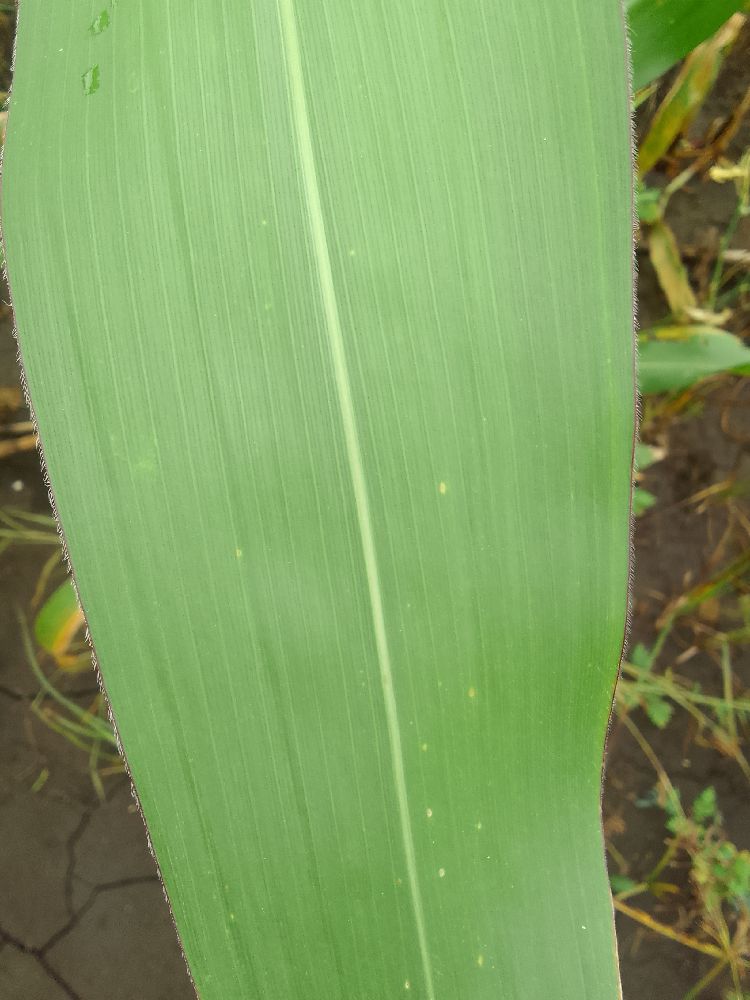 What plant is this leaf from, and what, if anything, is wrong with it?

maize, healthy
